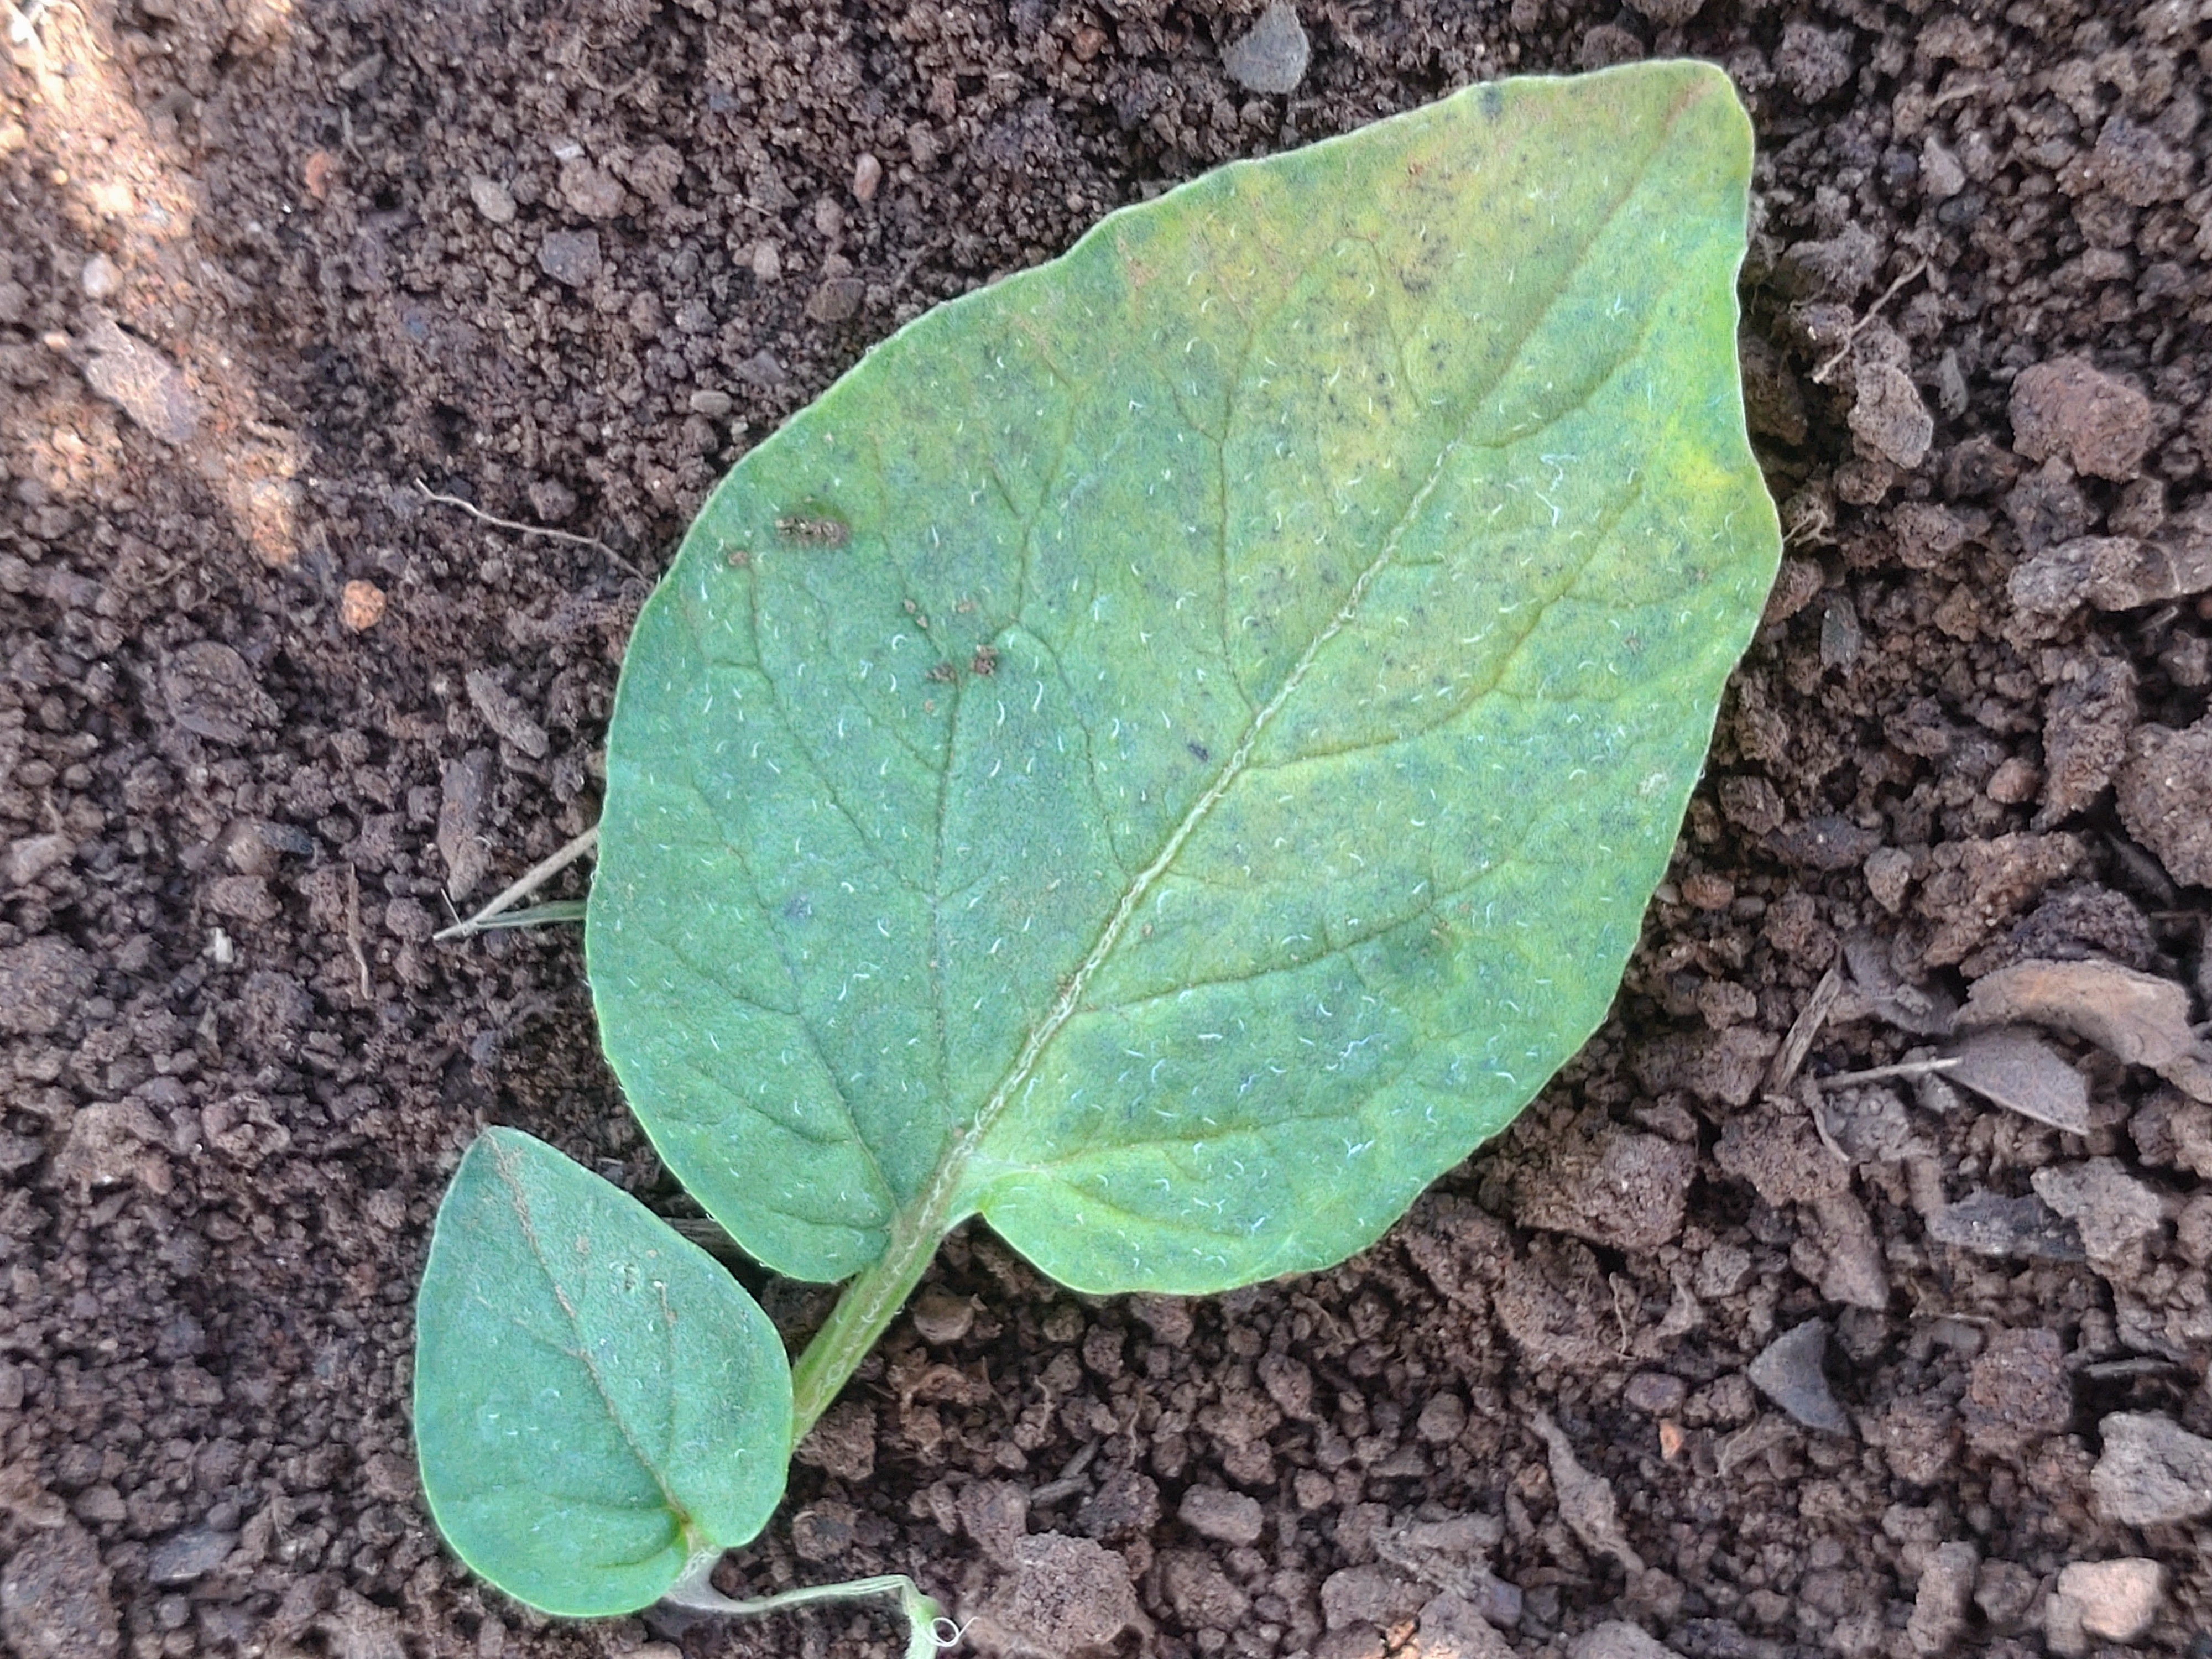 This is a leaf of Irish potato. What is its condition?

late blight
